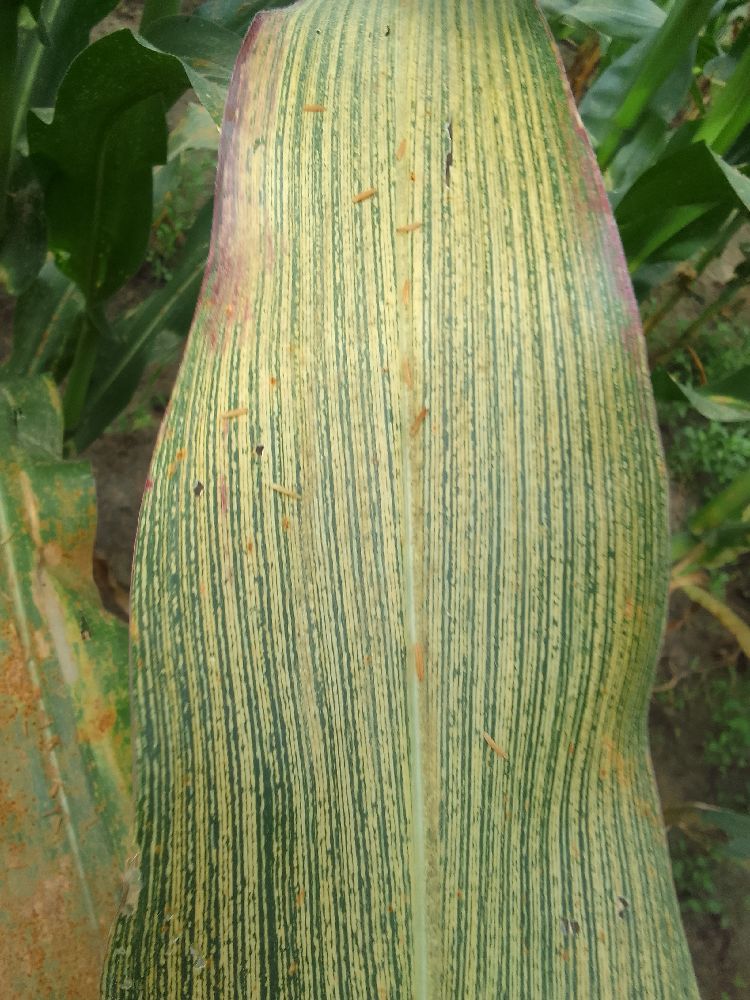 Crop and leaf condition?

maize, maize streak virus
